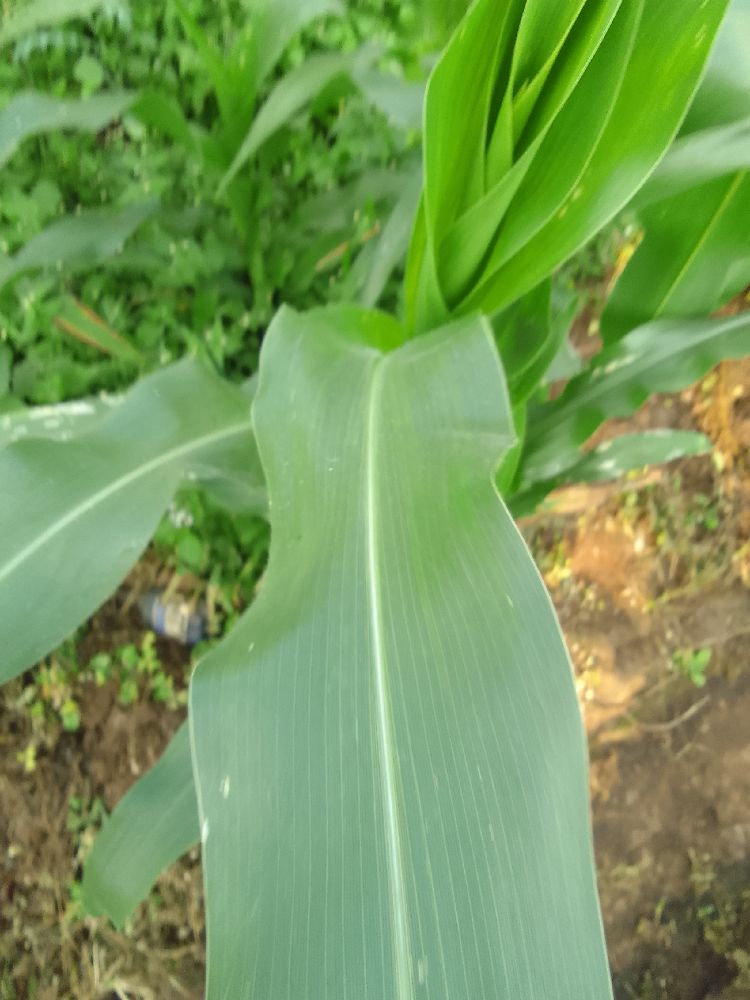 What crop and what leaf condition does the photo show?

maize, healthy
